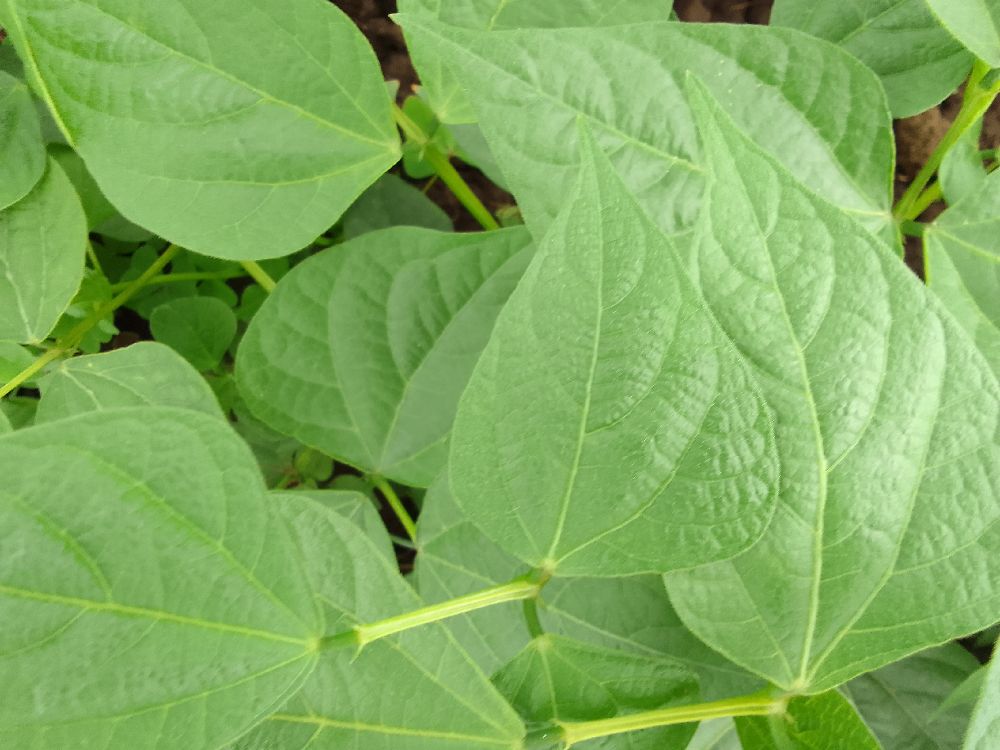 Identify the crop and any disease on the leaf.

common bean, healthy
